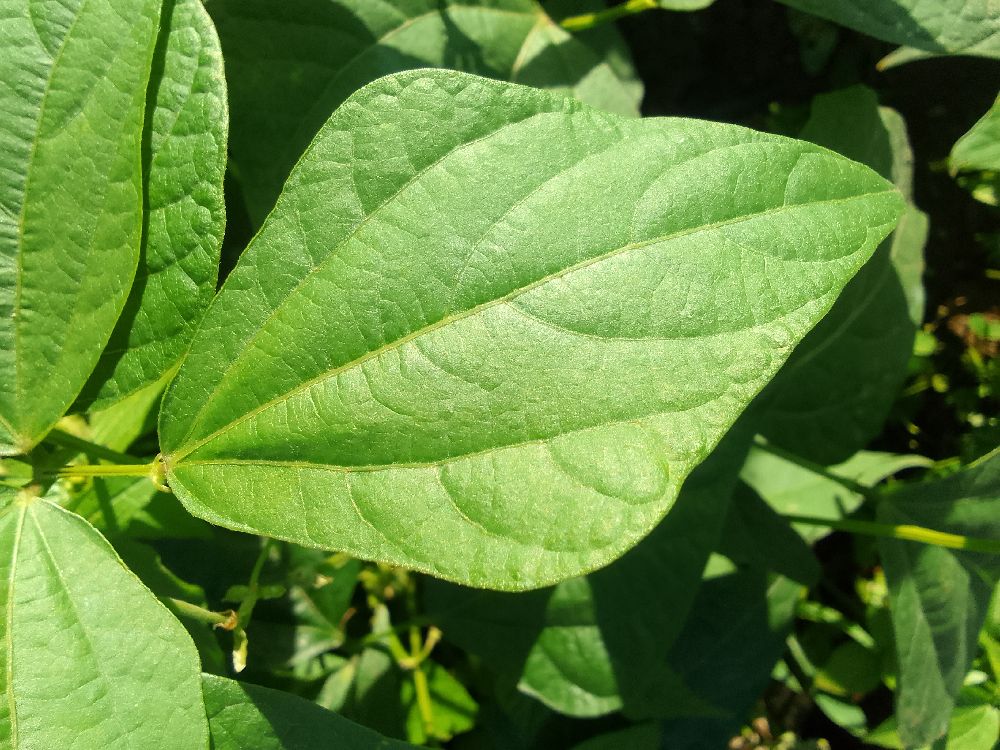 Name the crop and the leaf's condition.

common bean, healthy
